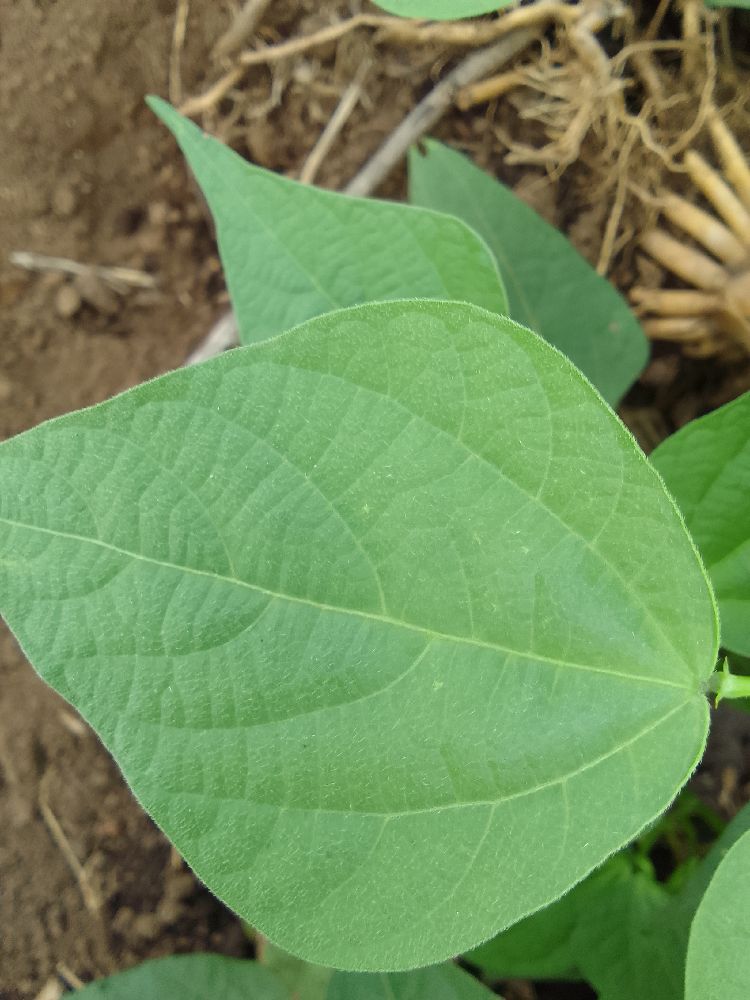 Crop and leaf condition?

common bean, healthy
